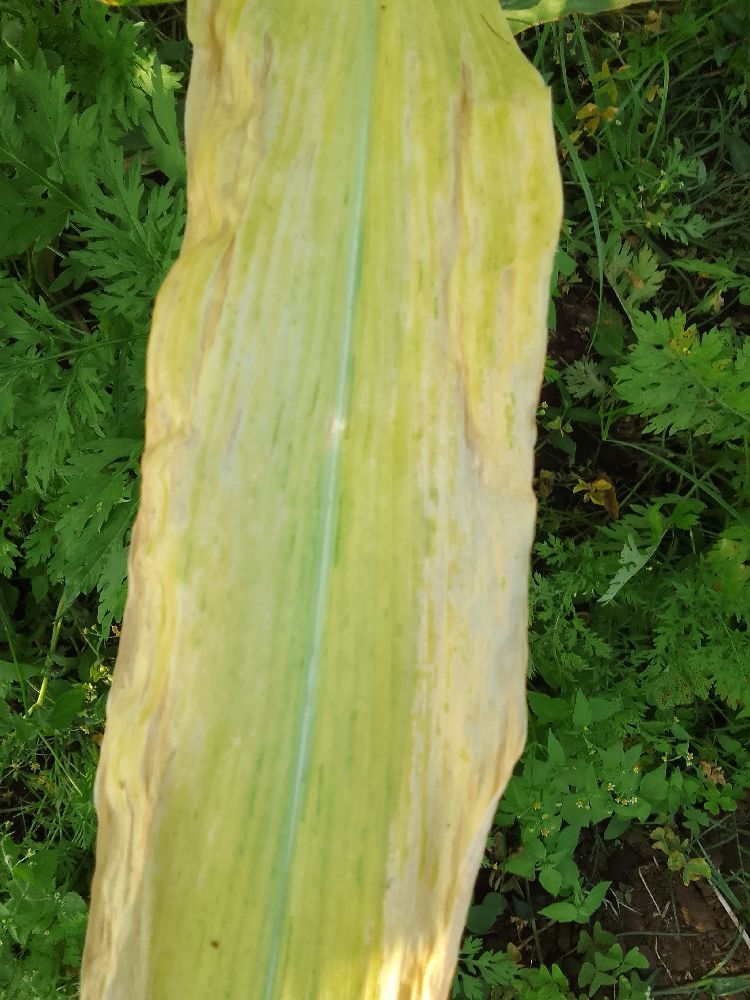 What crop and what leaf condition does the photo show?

maize, maize lethal necrosis
